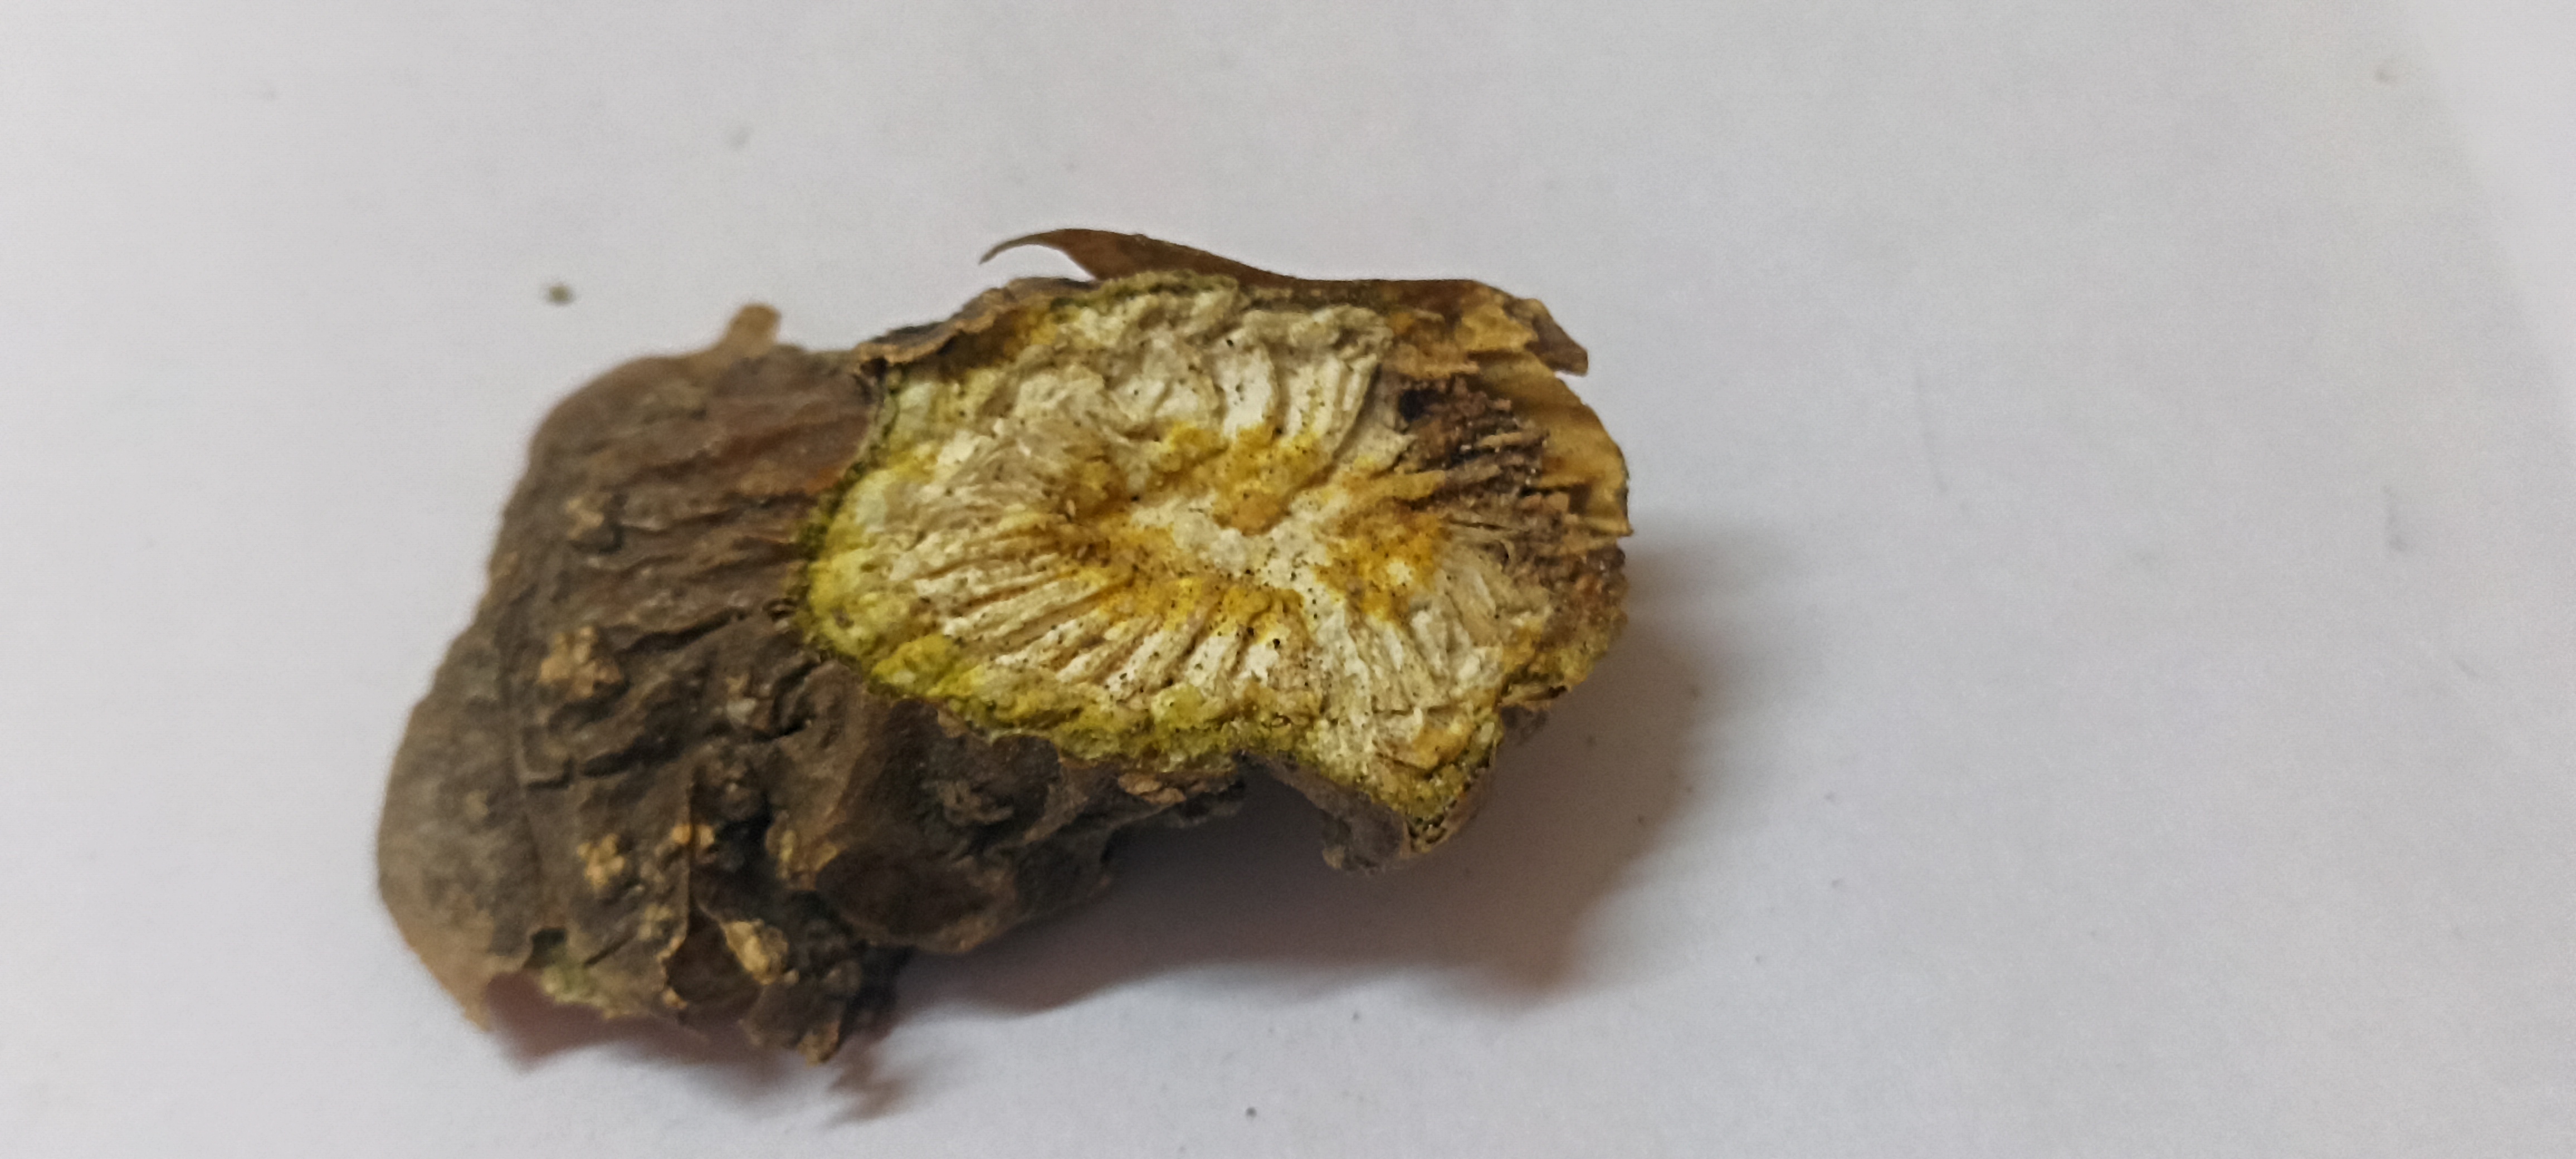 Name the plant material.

gulvel
